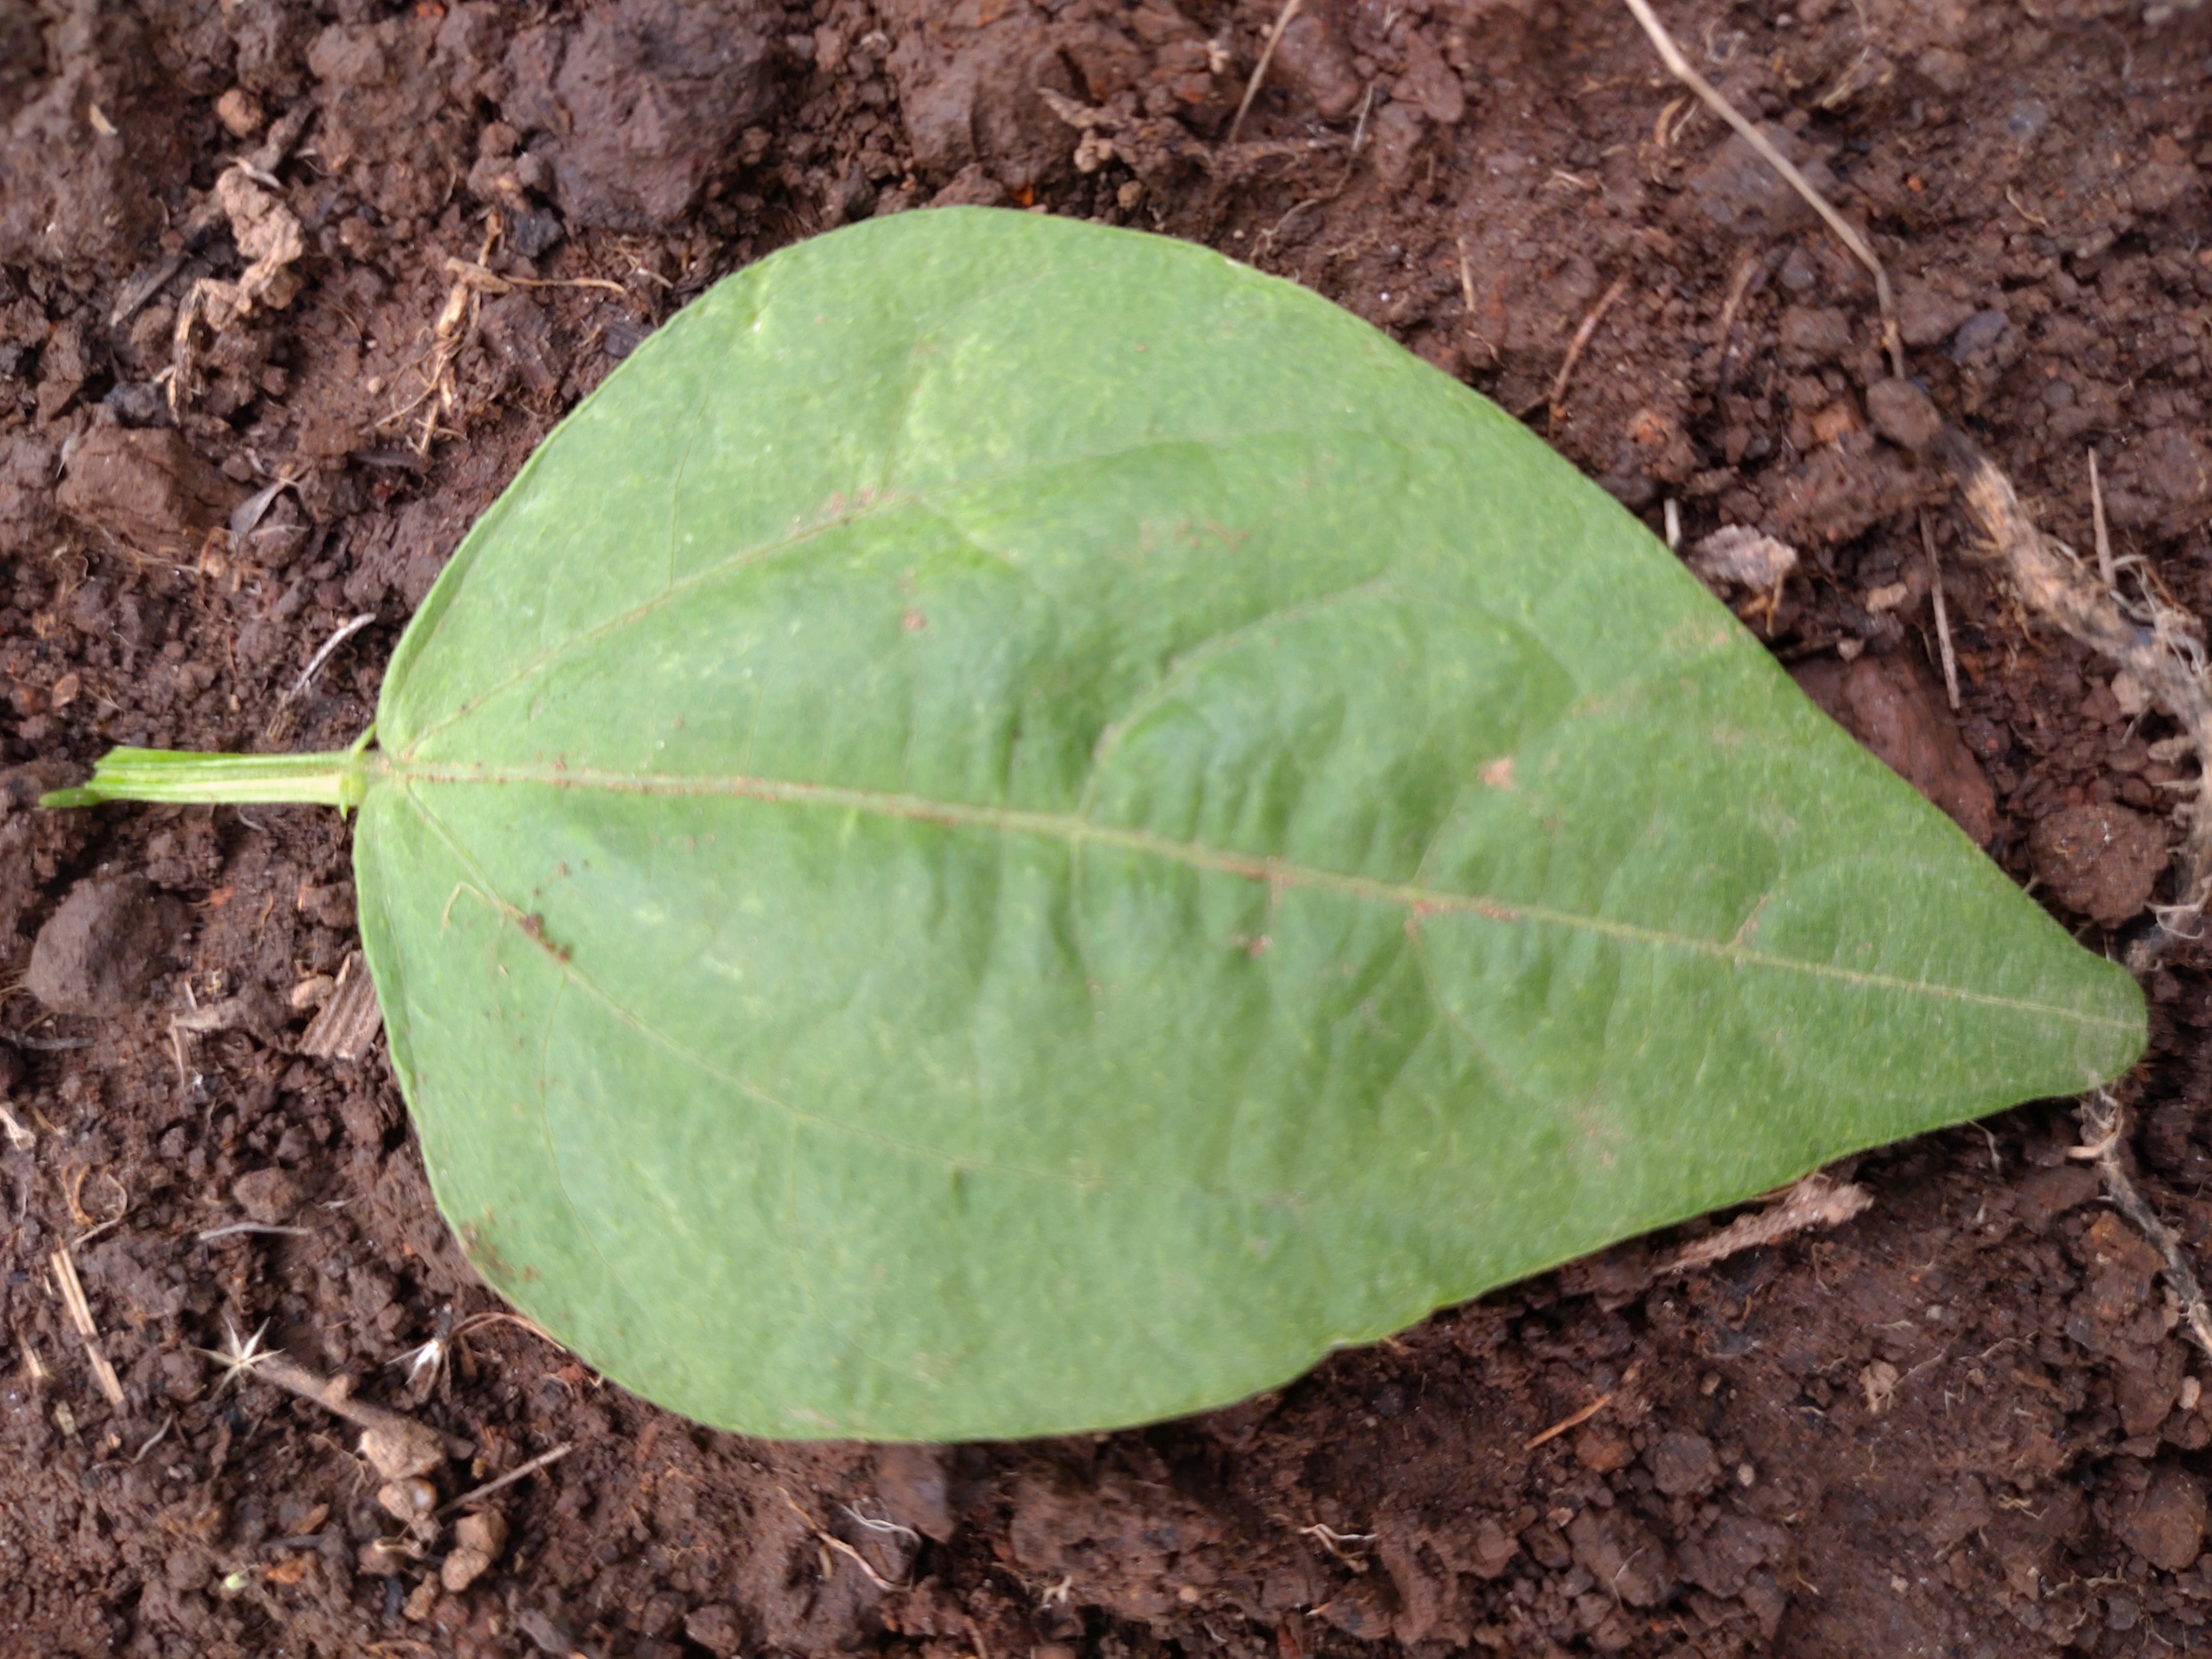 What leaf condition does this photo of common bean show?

healthy
